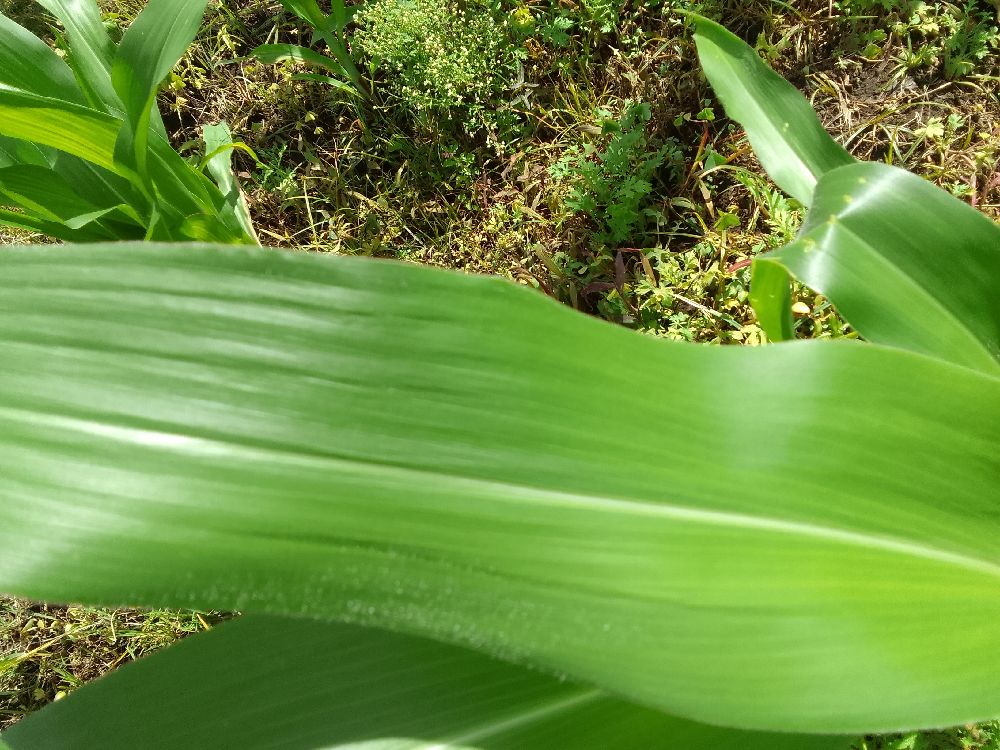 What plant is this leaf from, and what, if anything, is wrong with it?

maize, healthy
